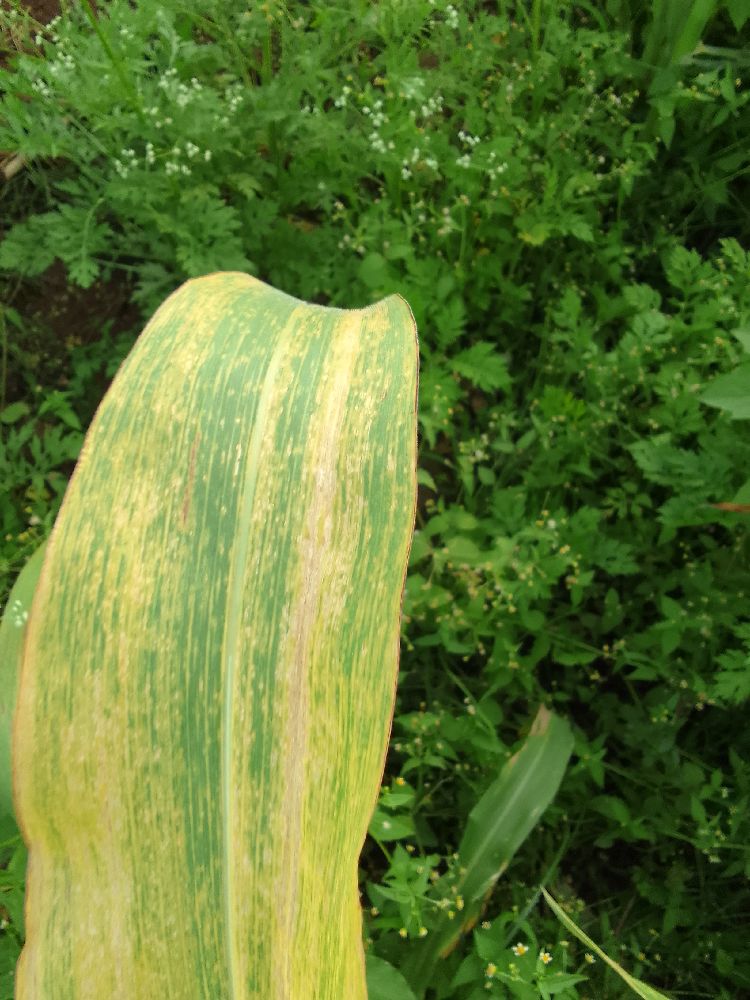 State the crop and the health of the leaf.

maize, maize lethal necrosis
